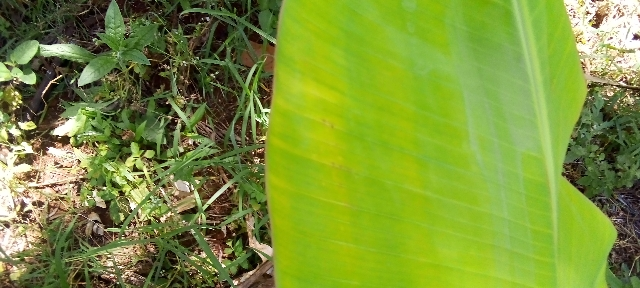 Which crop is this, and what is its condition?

banana, healthy
